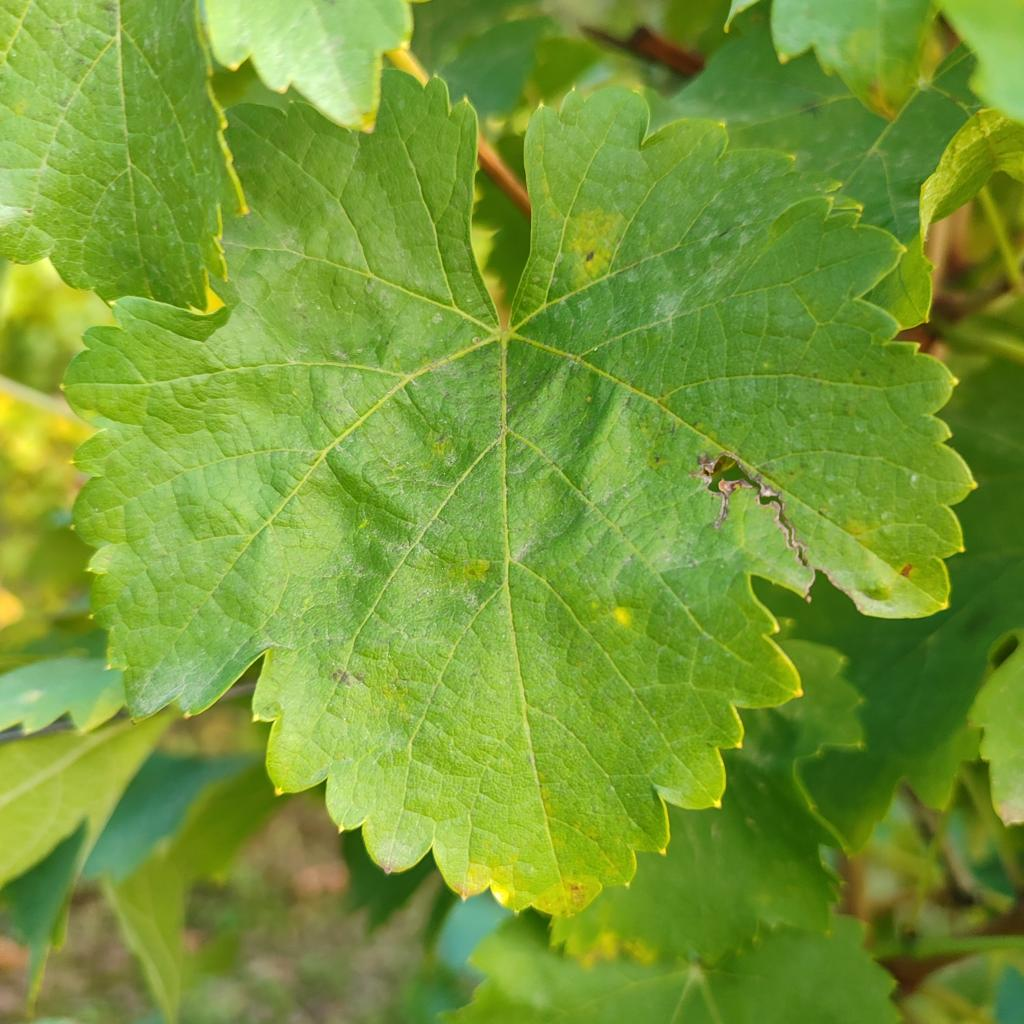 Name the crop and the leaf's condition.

grapevine, powdery mildew
